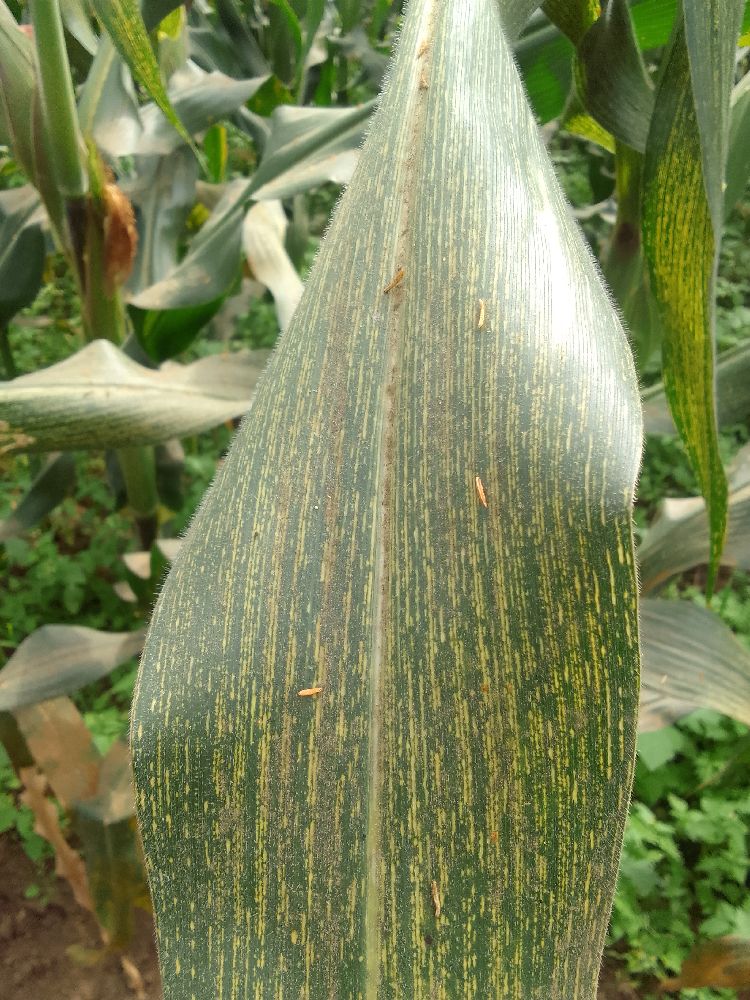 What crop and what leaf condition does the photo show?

maize, maize streak virus
